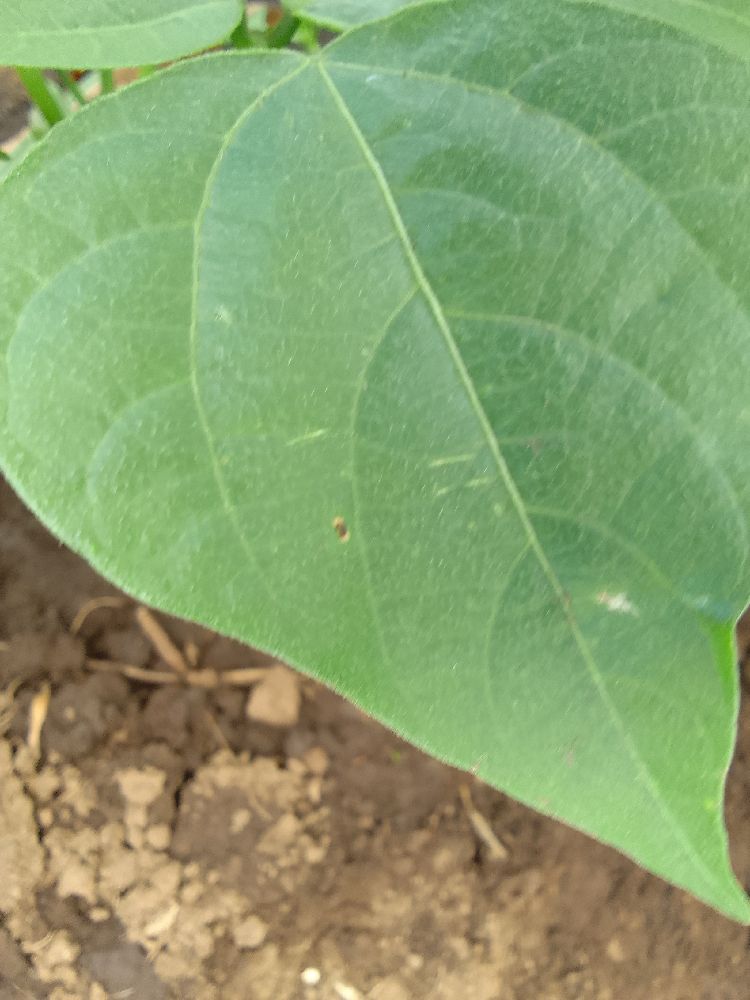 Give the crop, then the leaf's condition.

common bean, healthy
